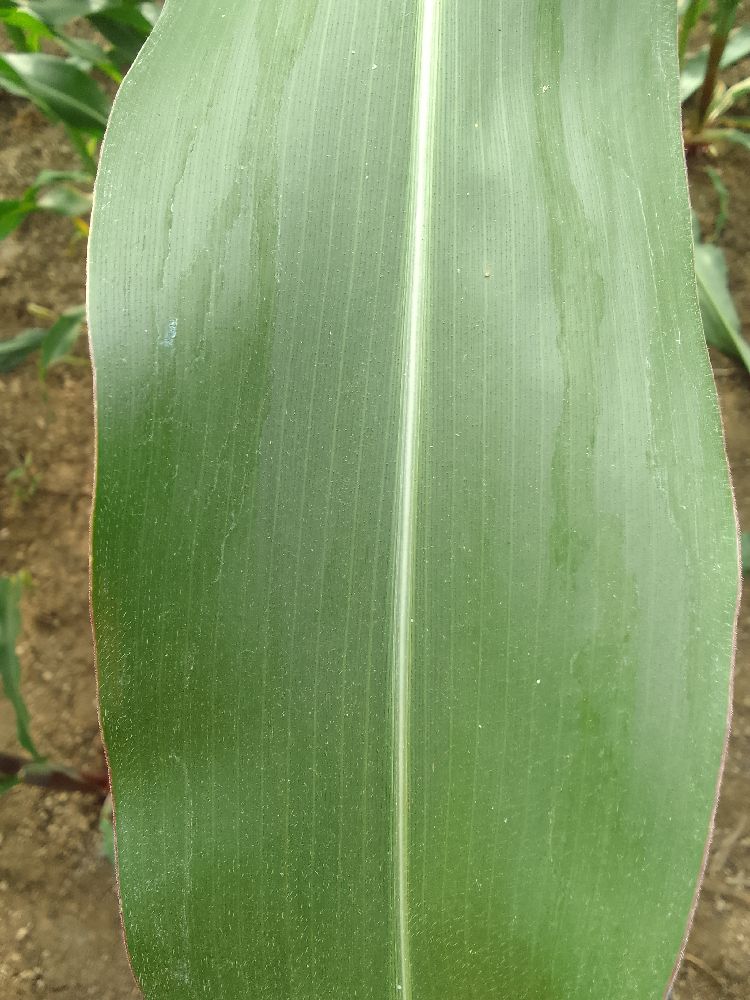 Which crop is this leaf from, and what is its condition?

maize, healthy
